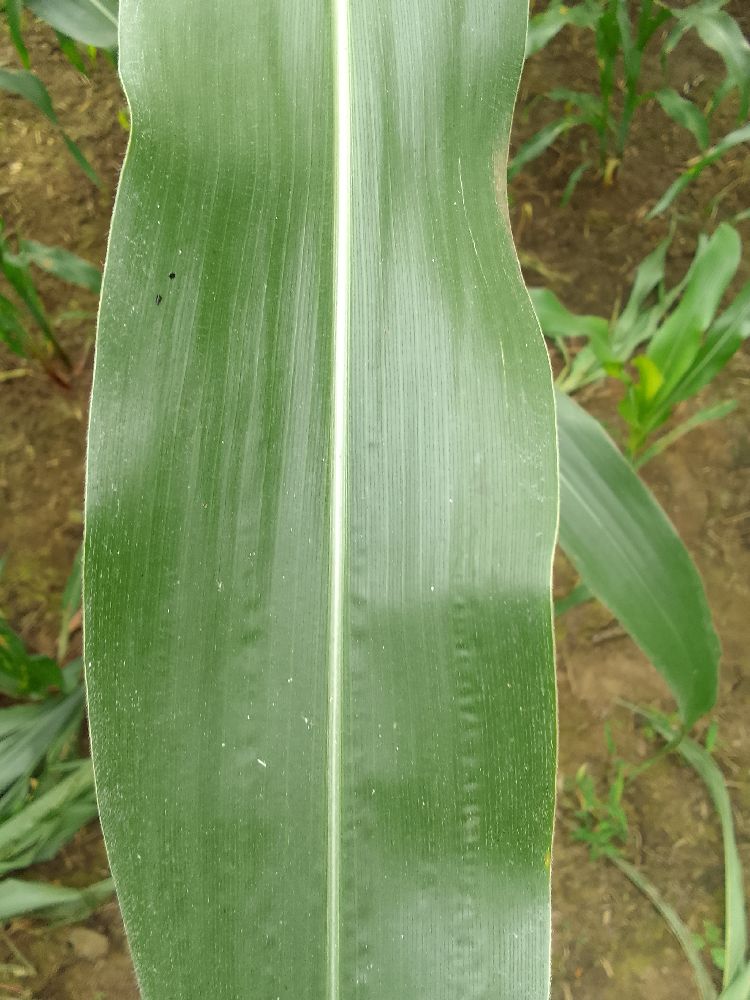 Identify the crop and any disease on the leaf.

maize, healthy
